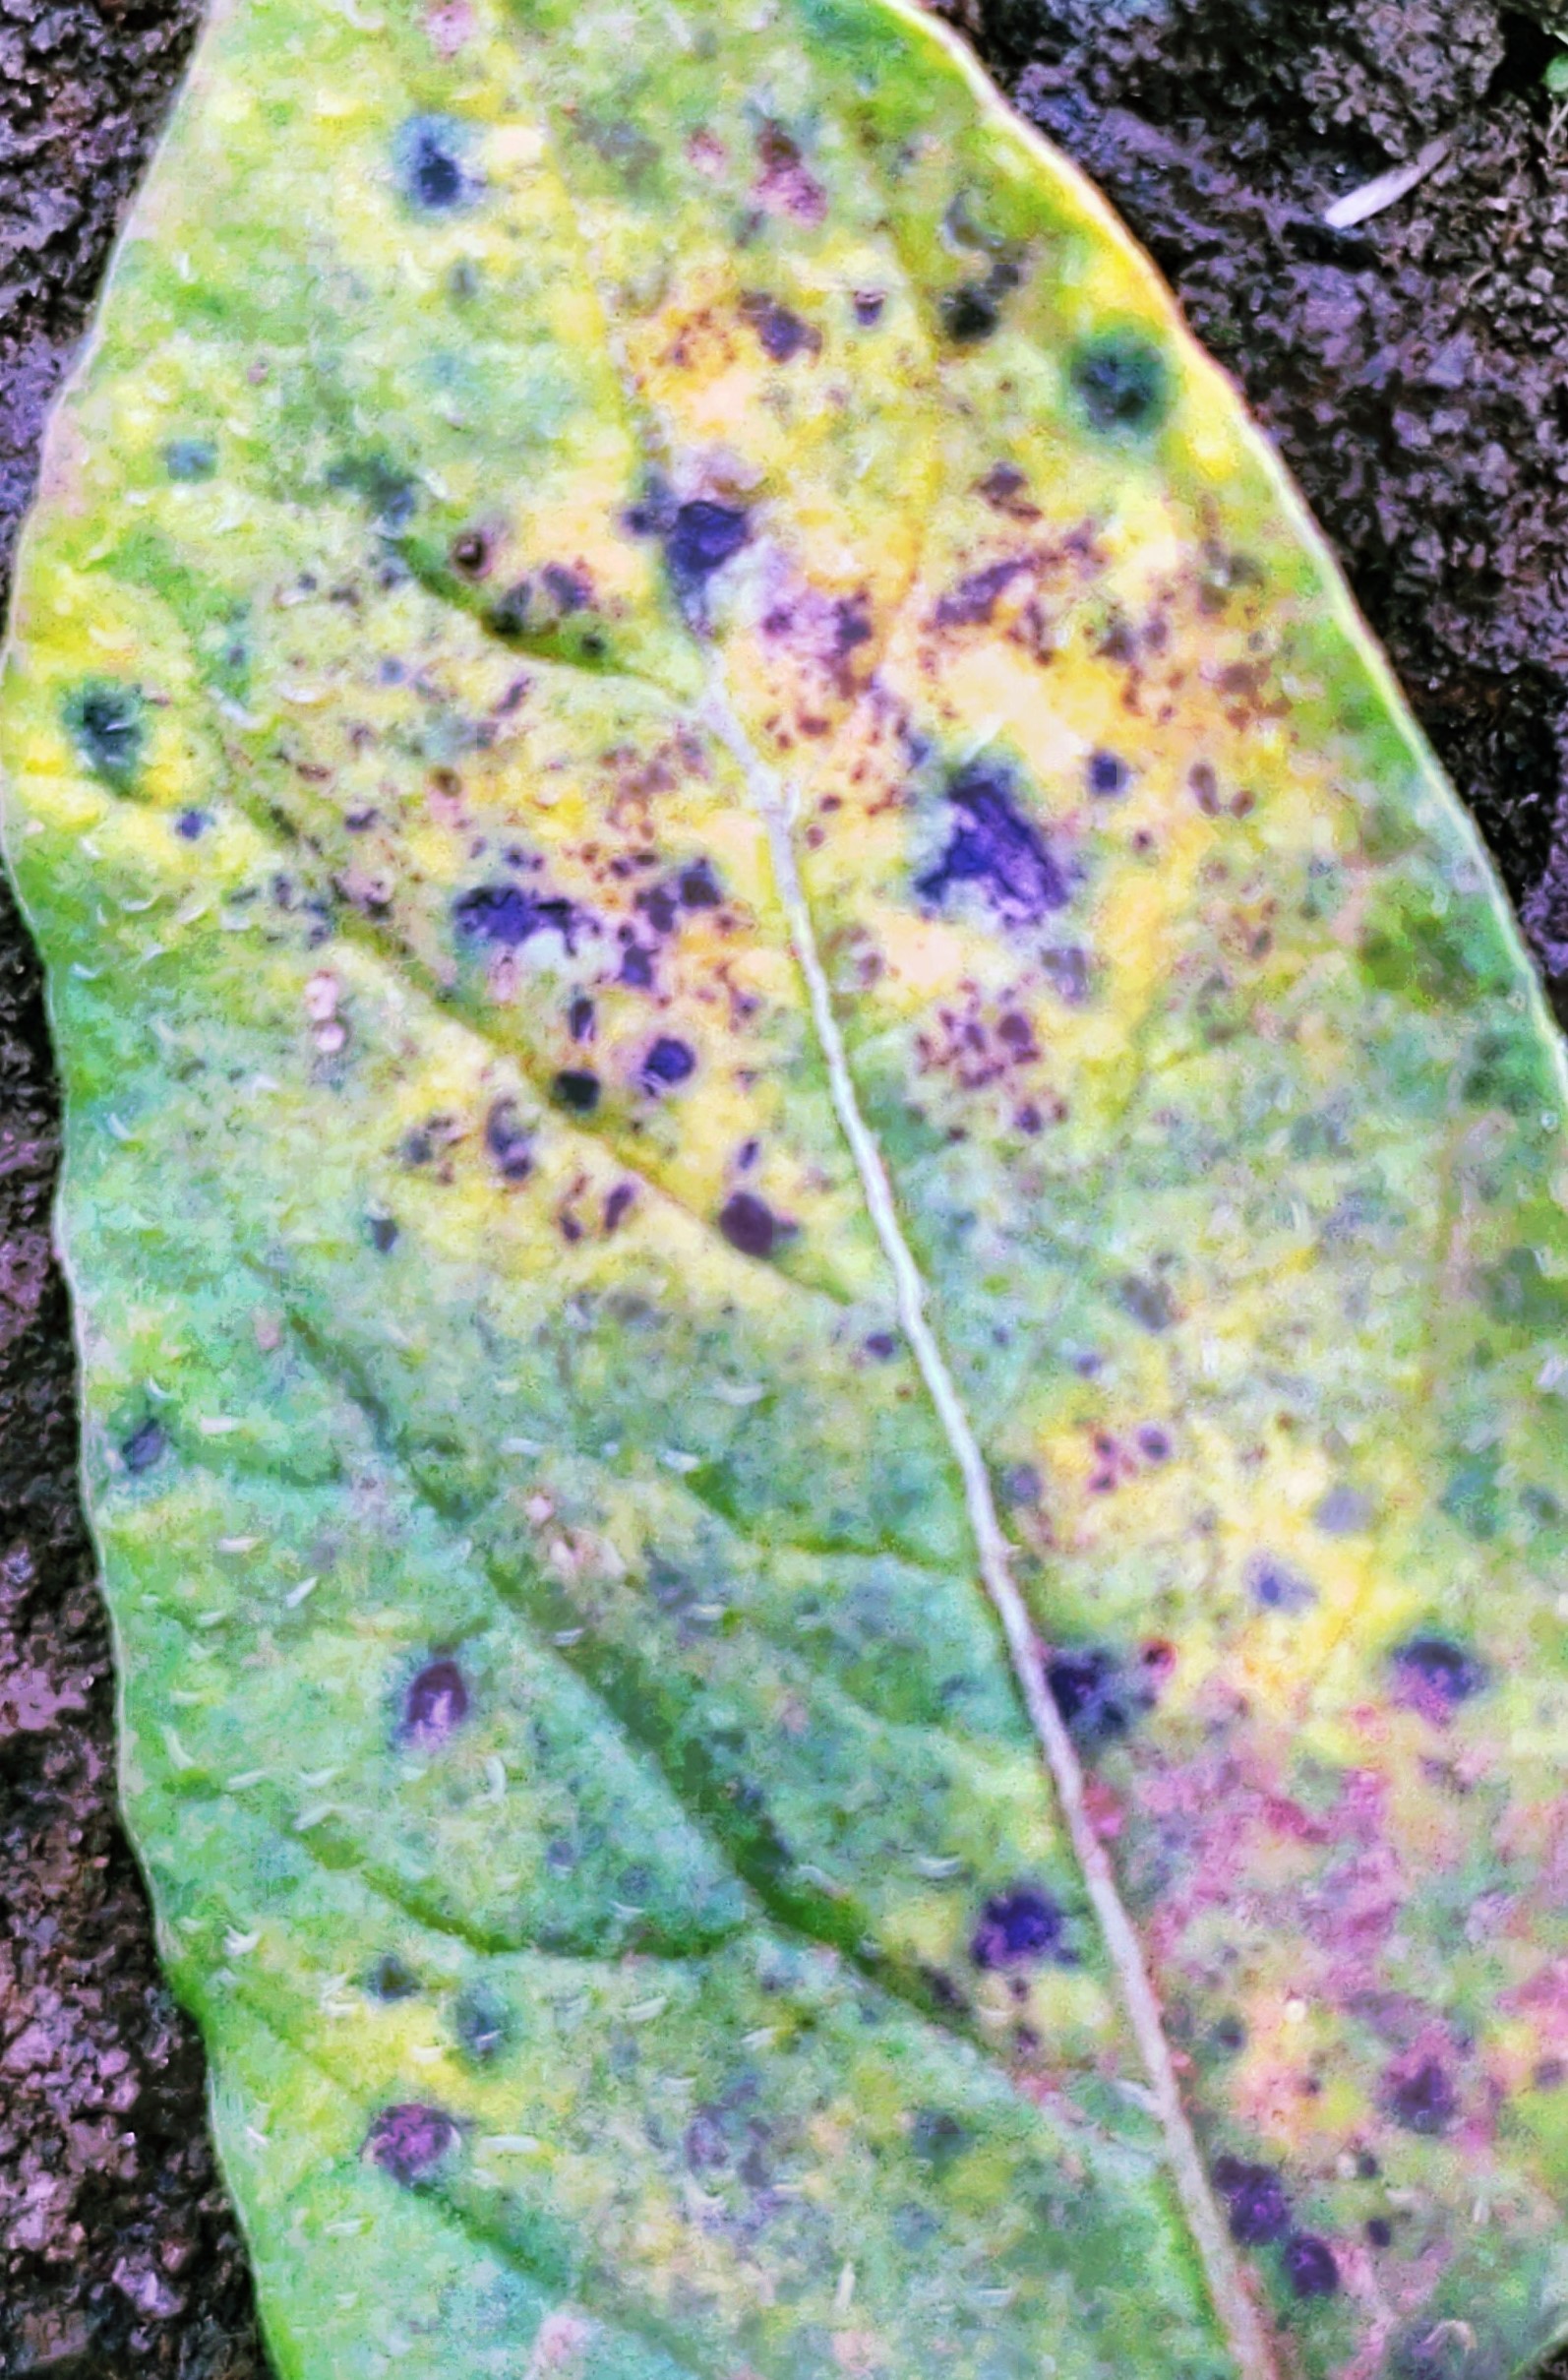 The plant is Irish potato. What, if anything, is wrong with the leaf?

late blight
